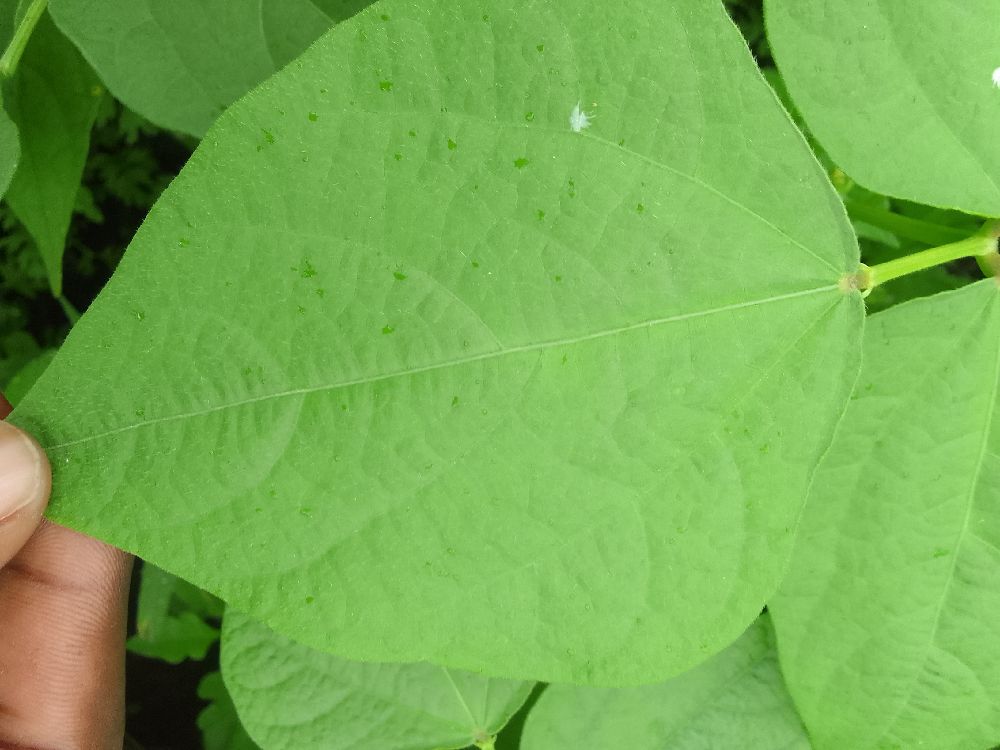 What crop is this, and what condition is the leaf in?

common bean, healthy
